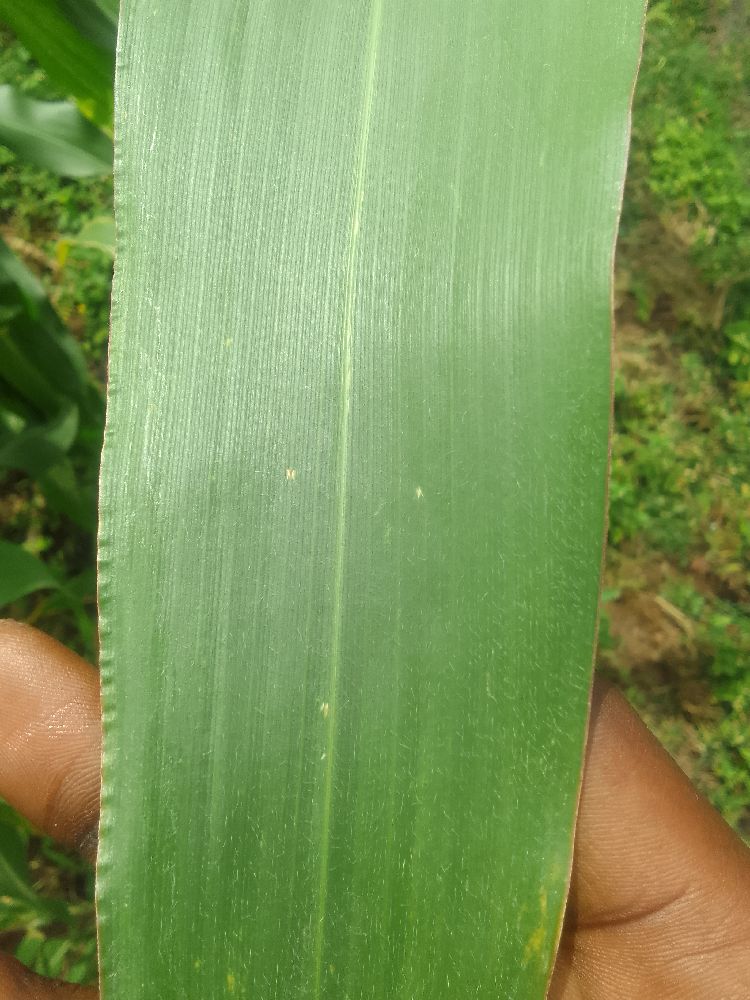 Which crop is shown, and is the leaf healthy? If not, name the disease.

maize, healthy
